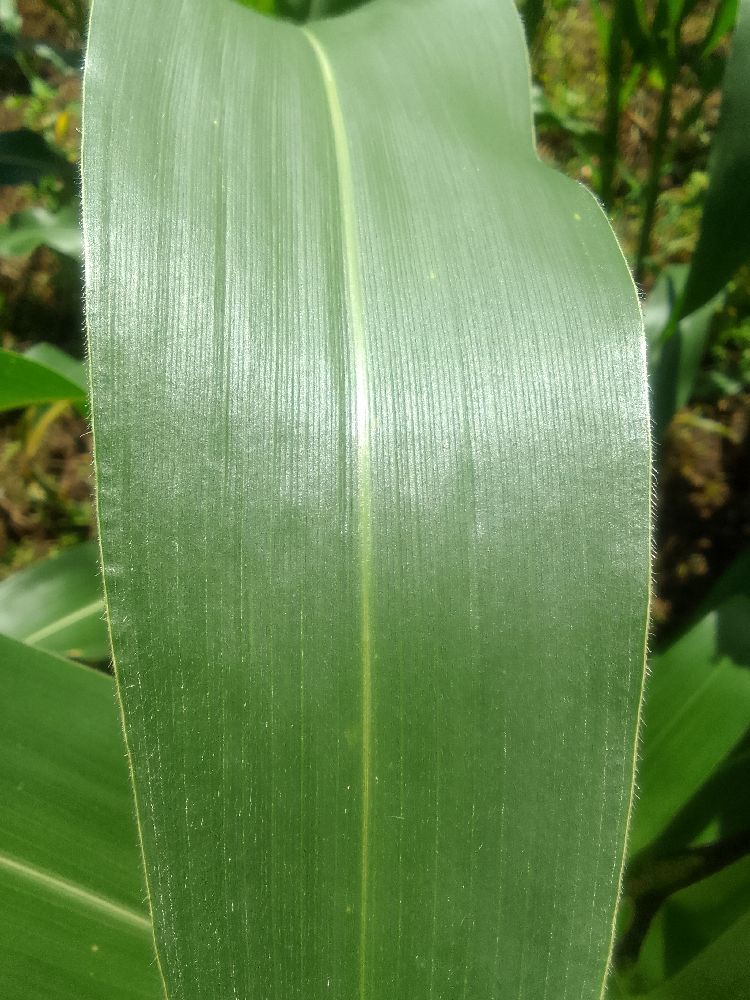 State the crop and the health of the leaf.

maize, healthy
